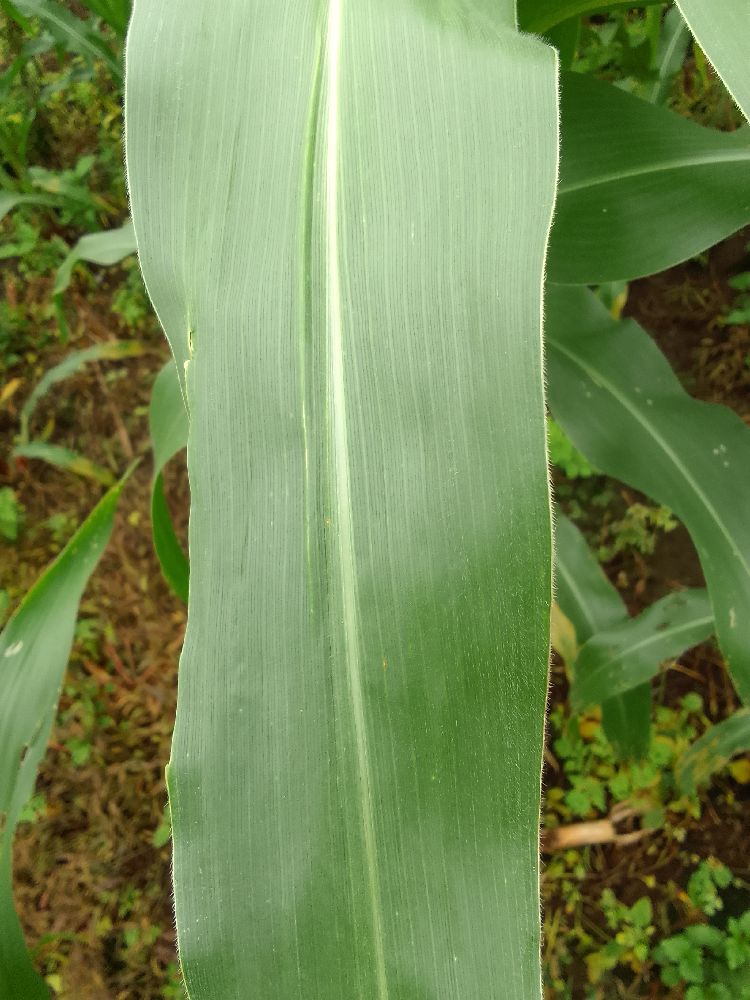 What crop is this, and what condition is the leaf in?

maize, healthy
